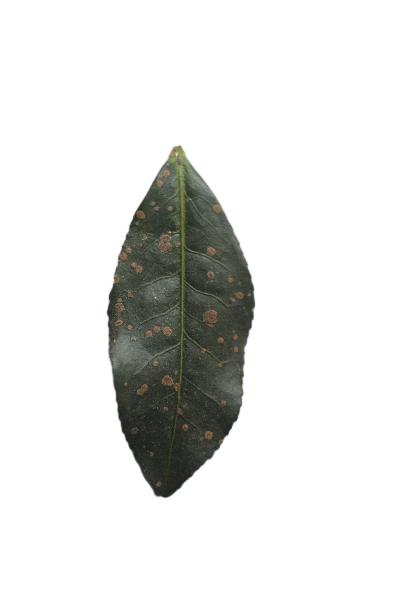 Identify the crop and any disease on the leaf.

tea, algal leaf
